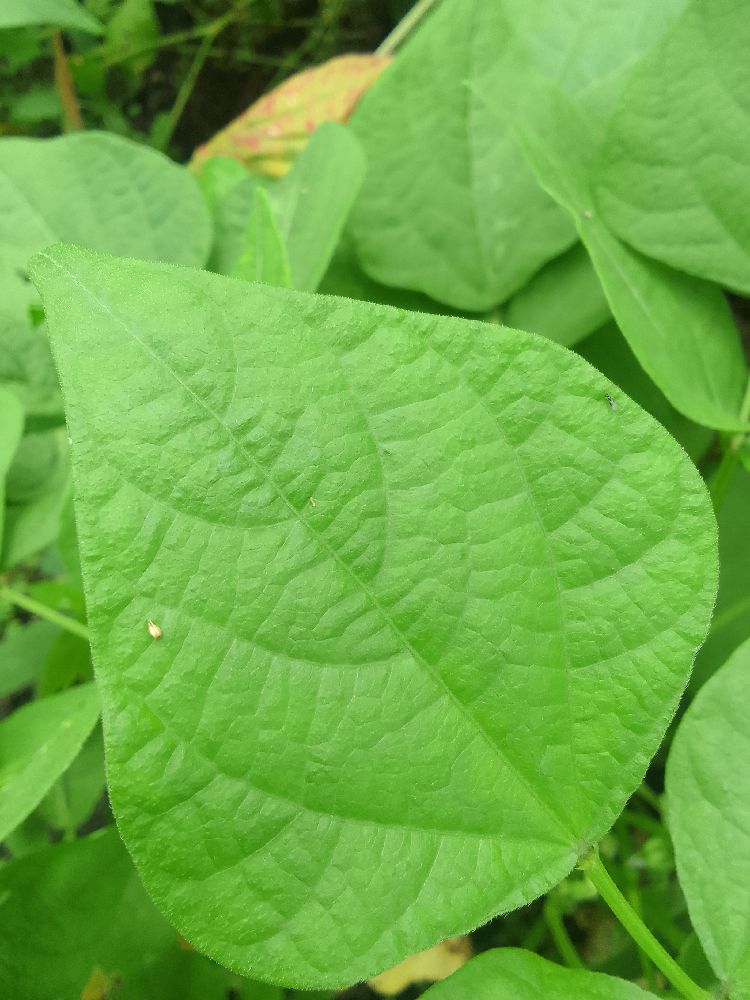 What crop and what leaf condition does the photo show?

common bean, healthy
